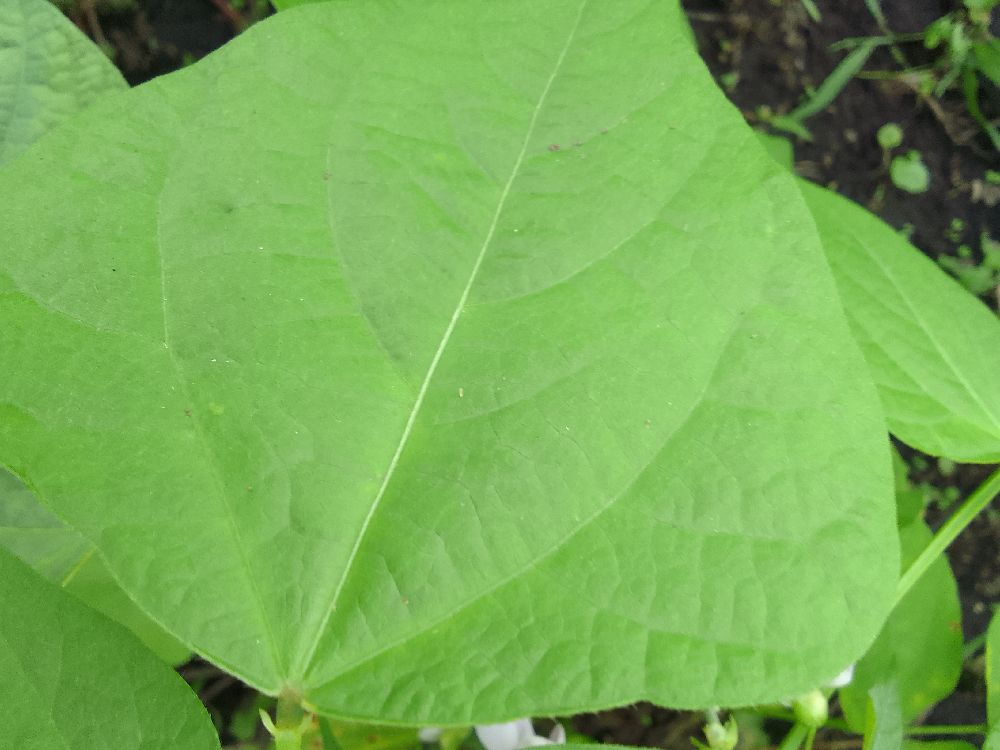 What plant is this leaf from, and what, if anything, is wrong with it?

common bean, healthy
